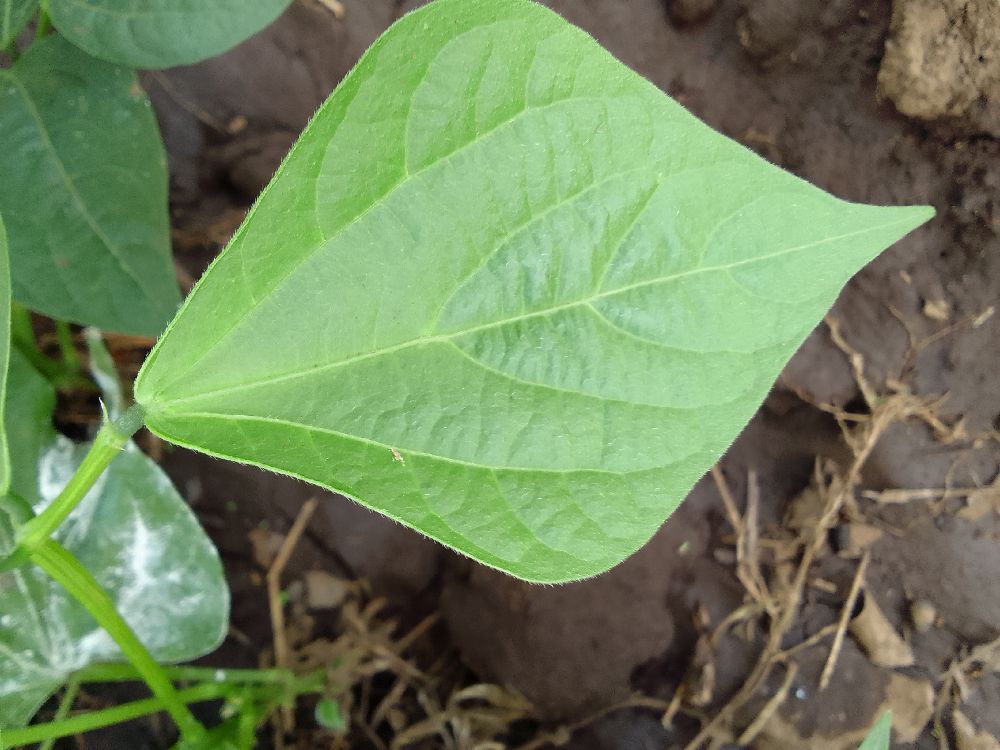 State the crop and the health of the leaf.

common bean, healthy
